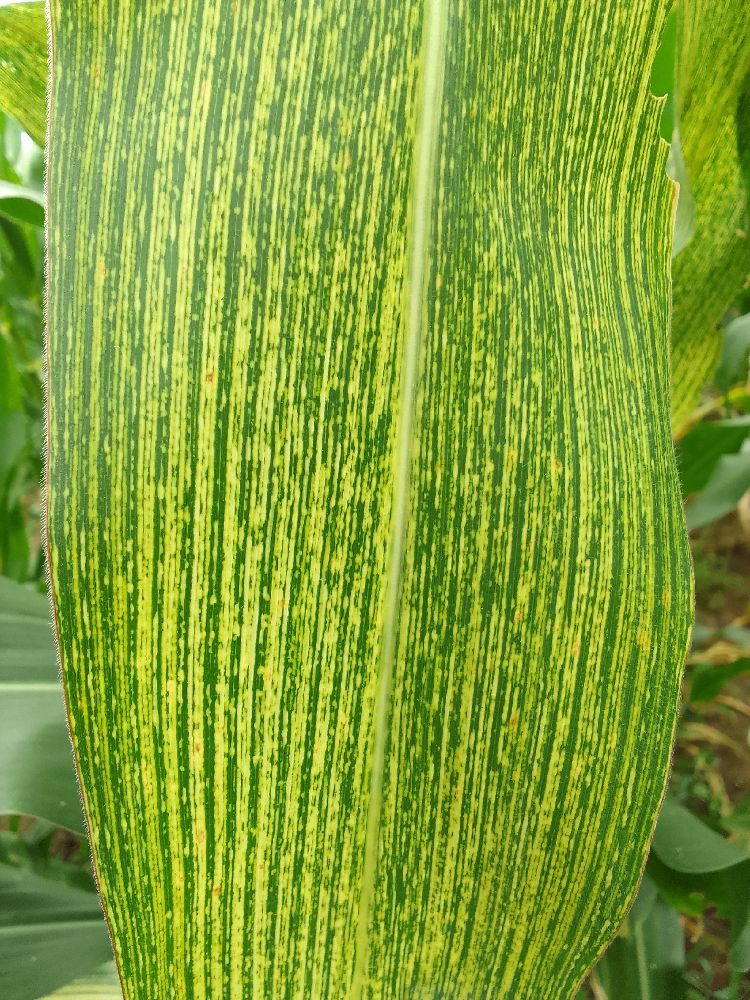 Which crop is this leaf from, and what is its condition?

maize, maize streak virus
